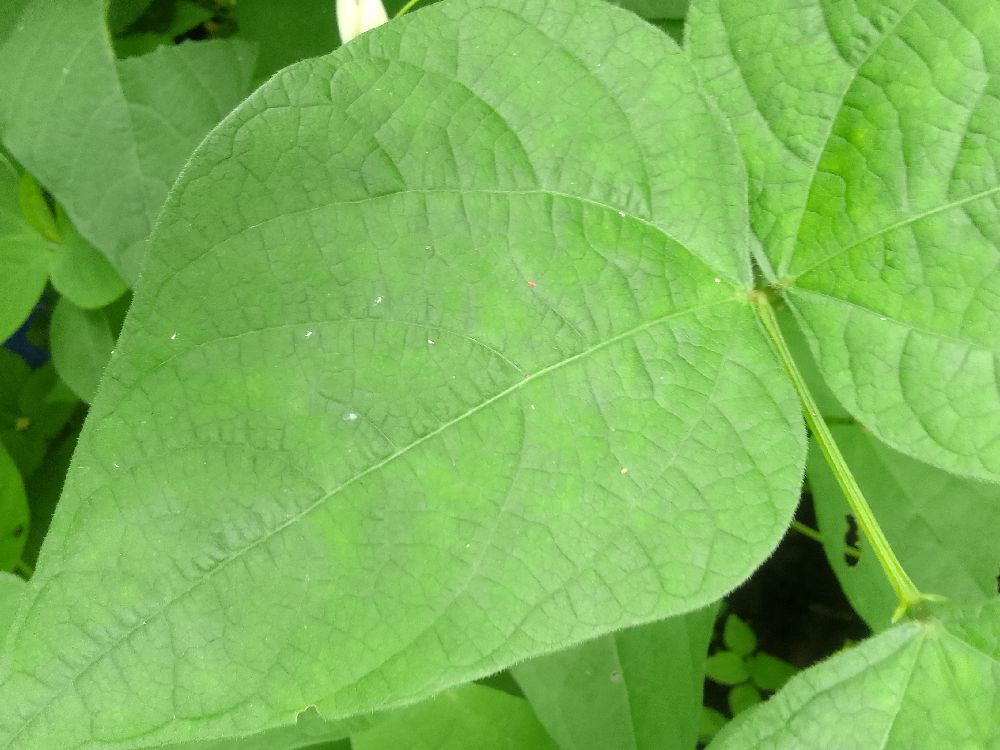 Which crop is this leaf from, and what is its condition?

common bean, healthy
